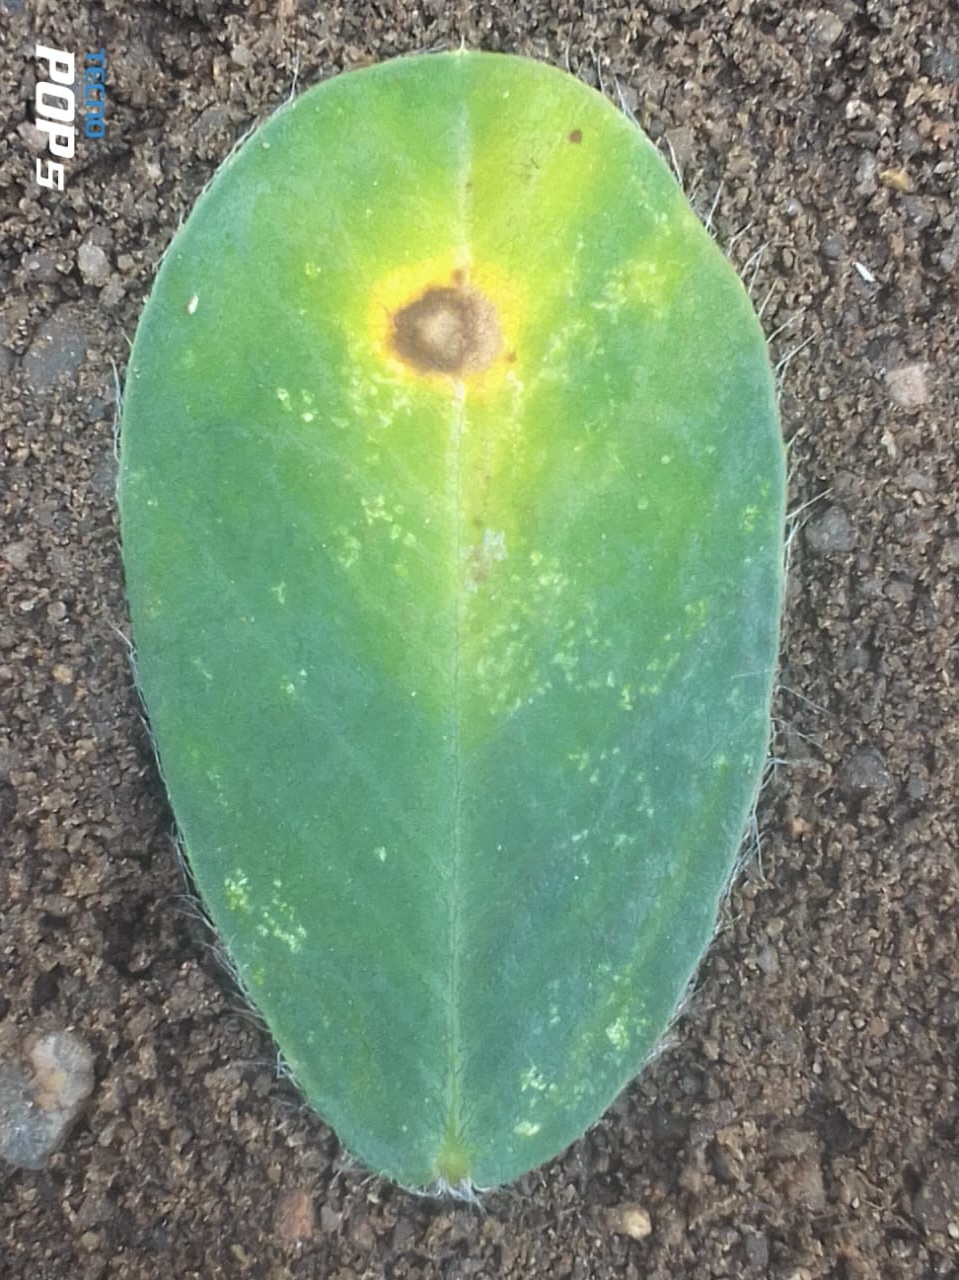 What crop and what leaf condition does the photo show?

peanut, passalora arachidicola
